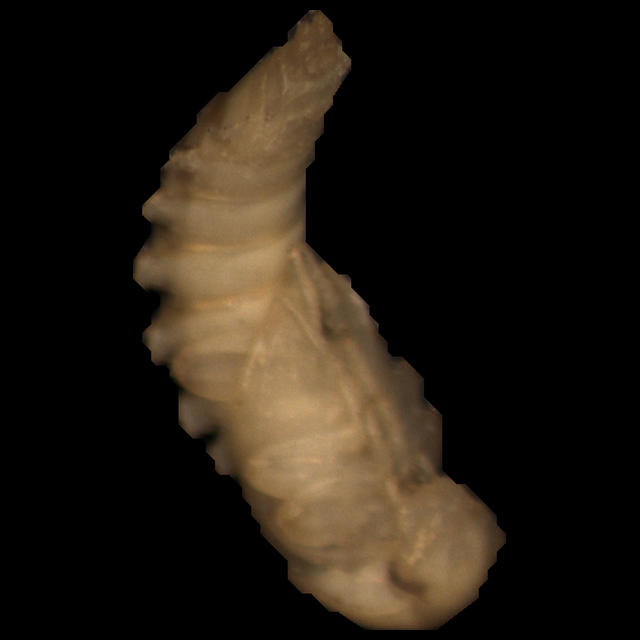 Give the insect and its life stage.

mealworm pupa
